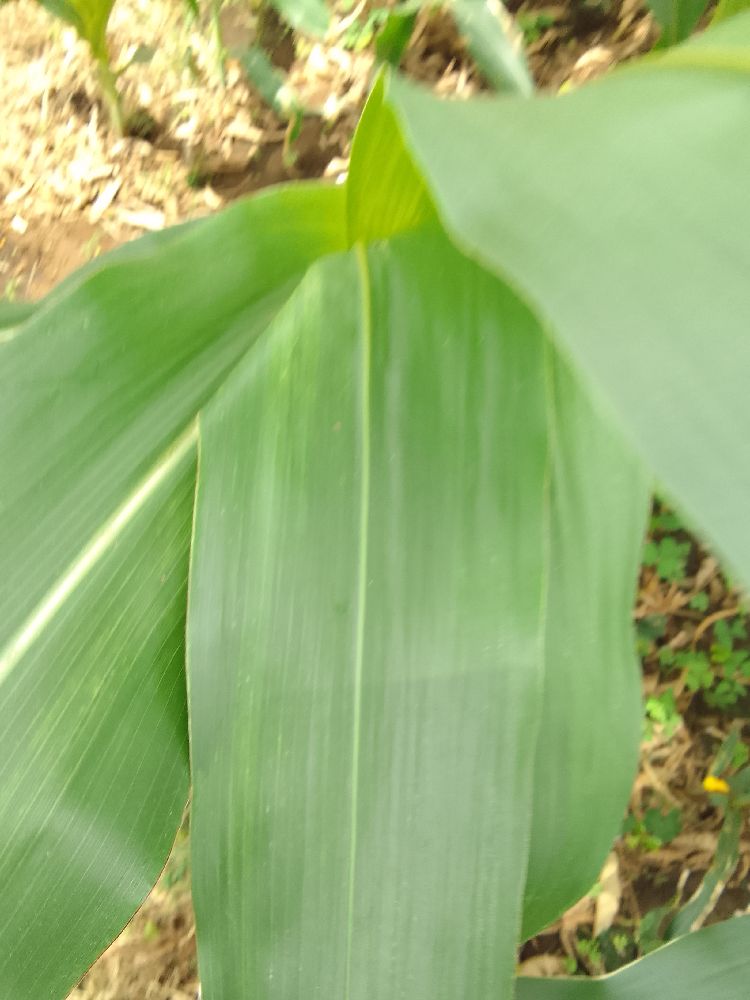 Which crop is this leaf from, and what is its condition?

maize, healthy
